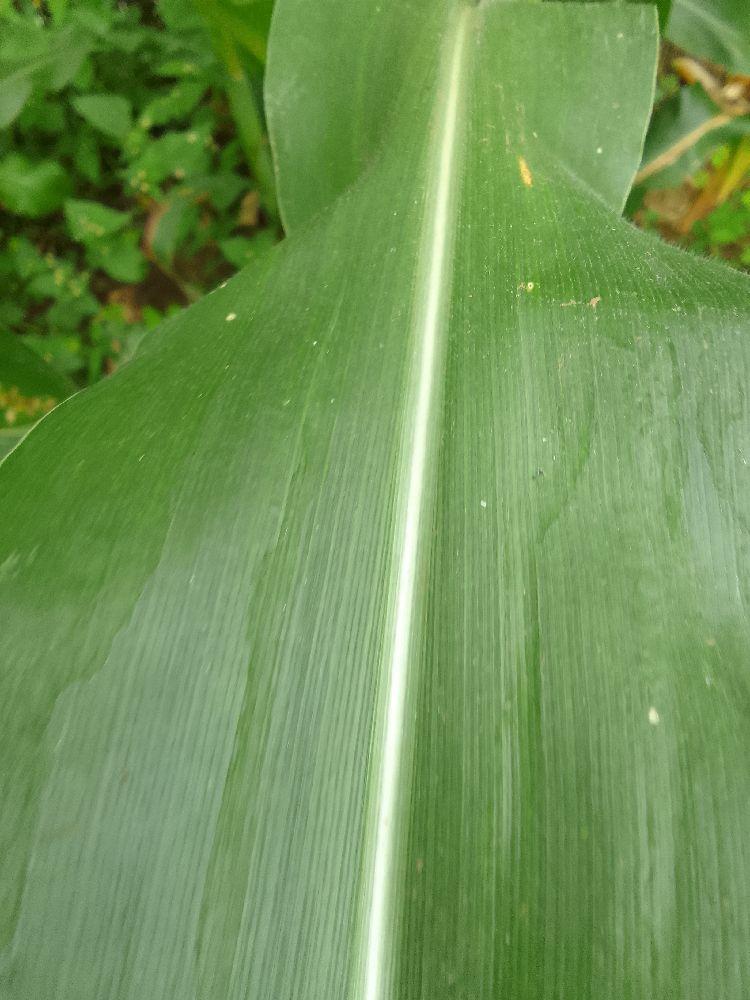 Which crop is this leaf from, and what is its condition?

maize, healthy
